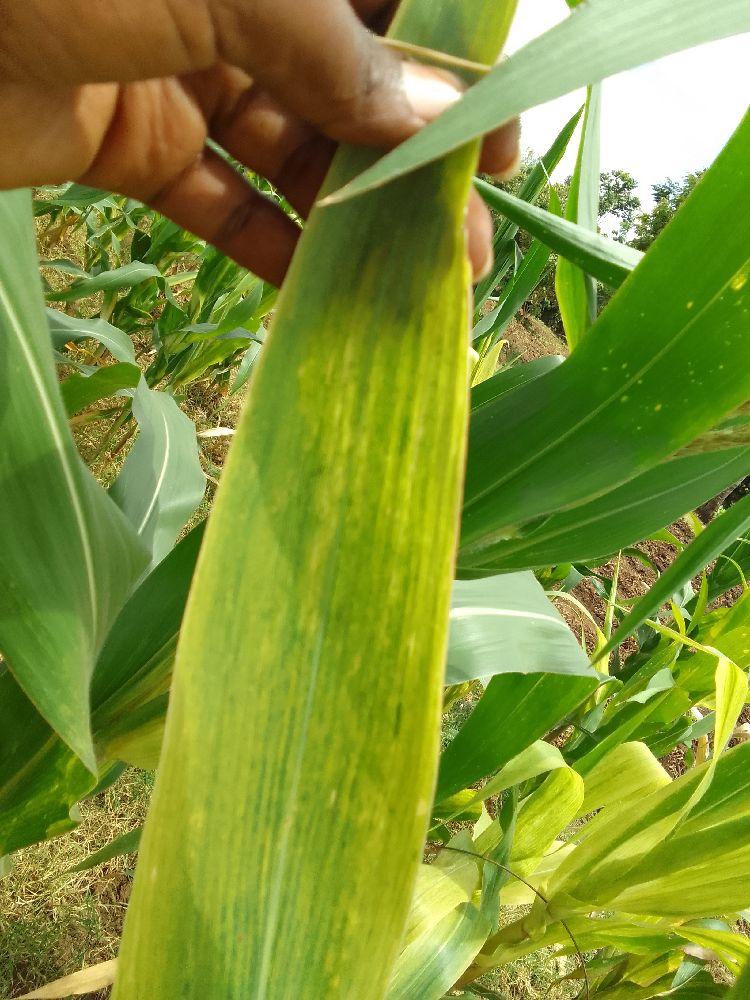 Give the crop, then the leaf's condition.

maize, maize lethal necrosis
